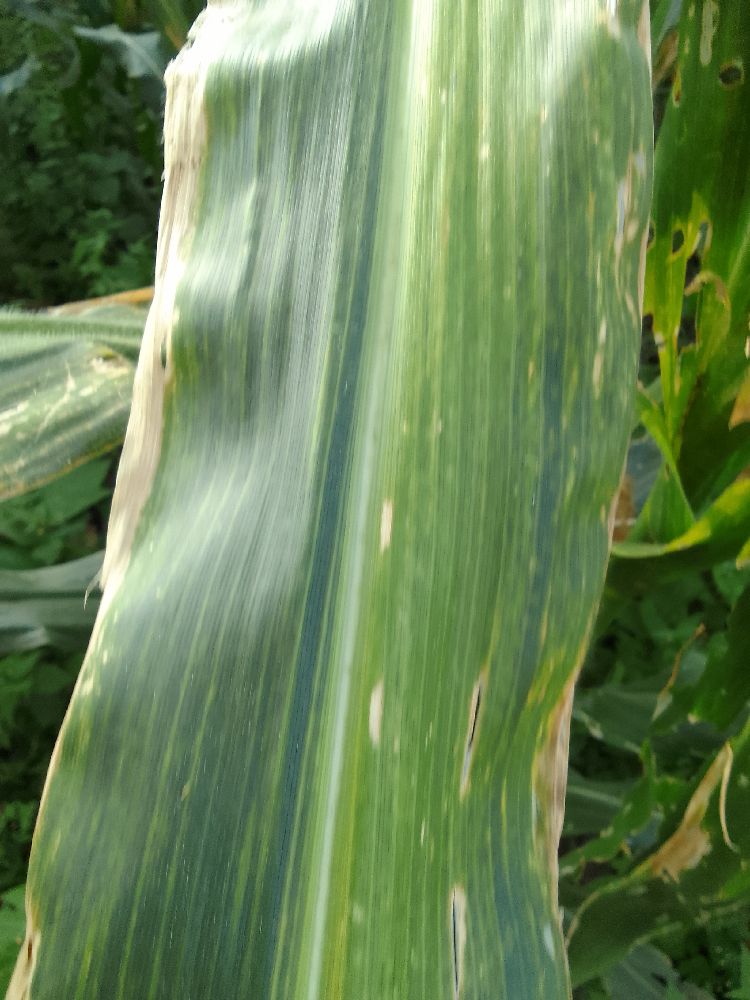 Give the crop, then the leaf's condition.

maize, maize lethal necrosis
